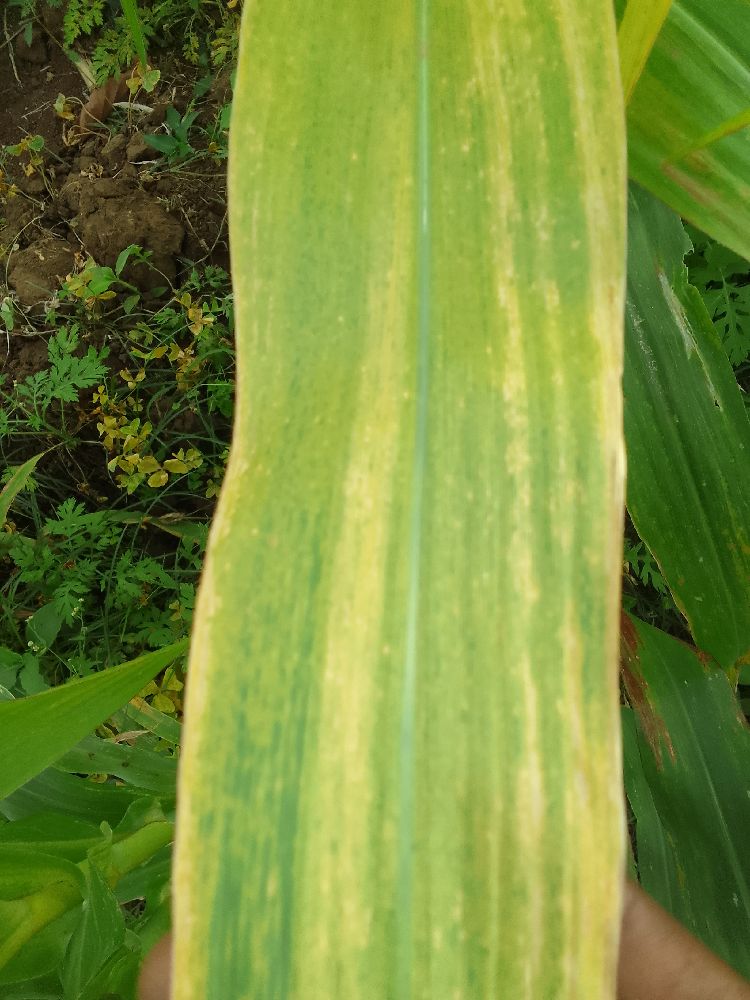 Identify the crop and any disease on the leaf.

maize, maize lethal necrosis
